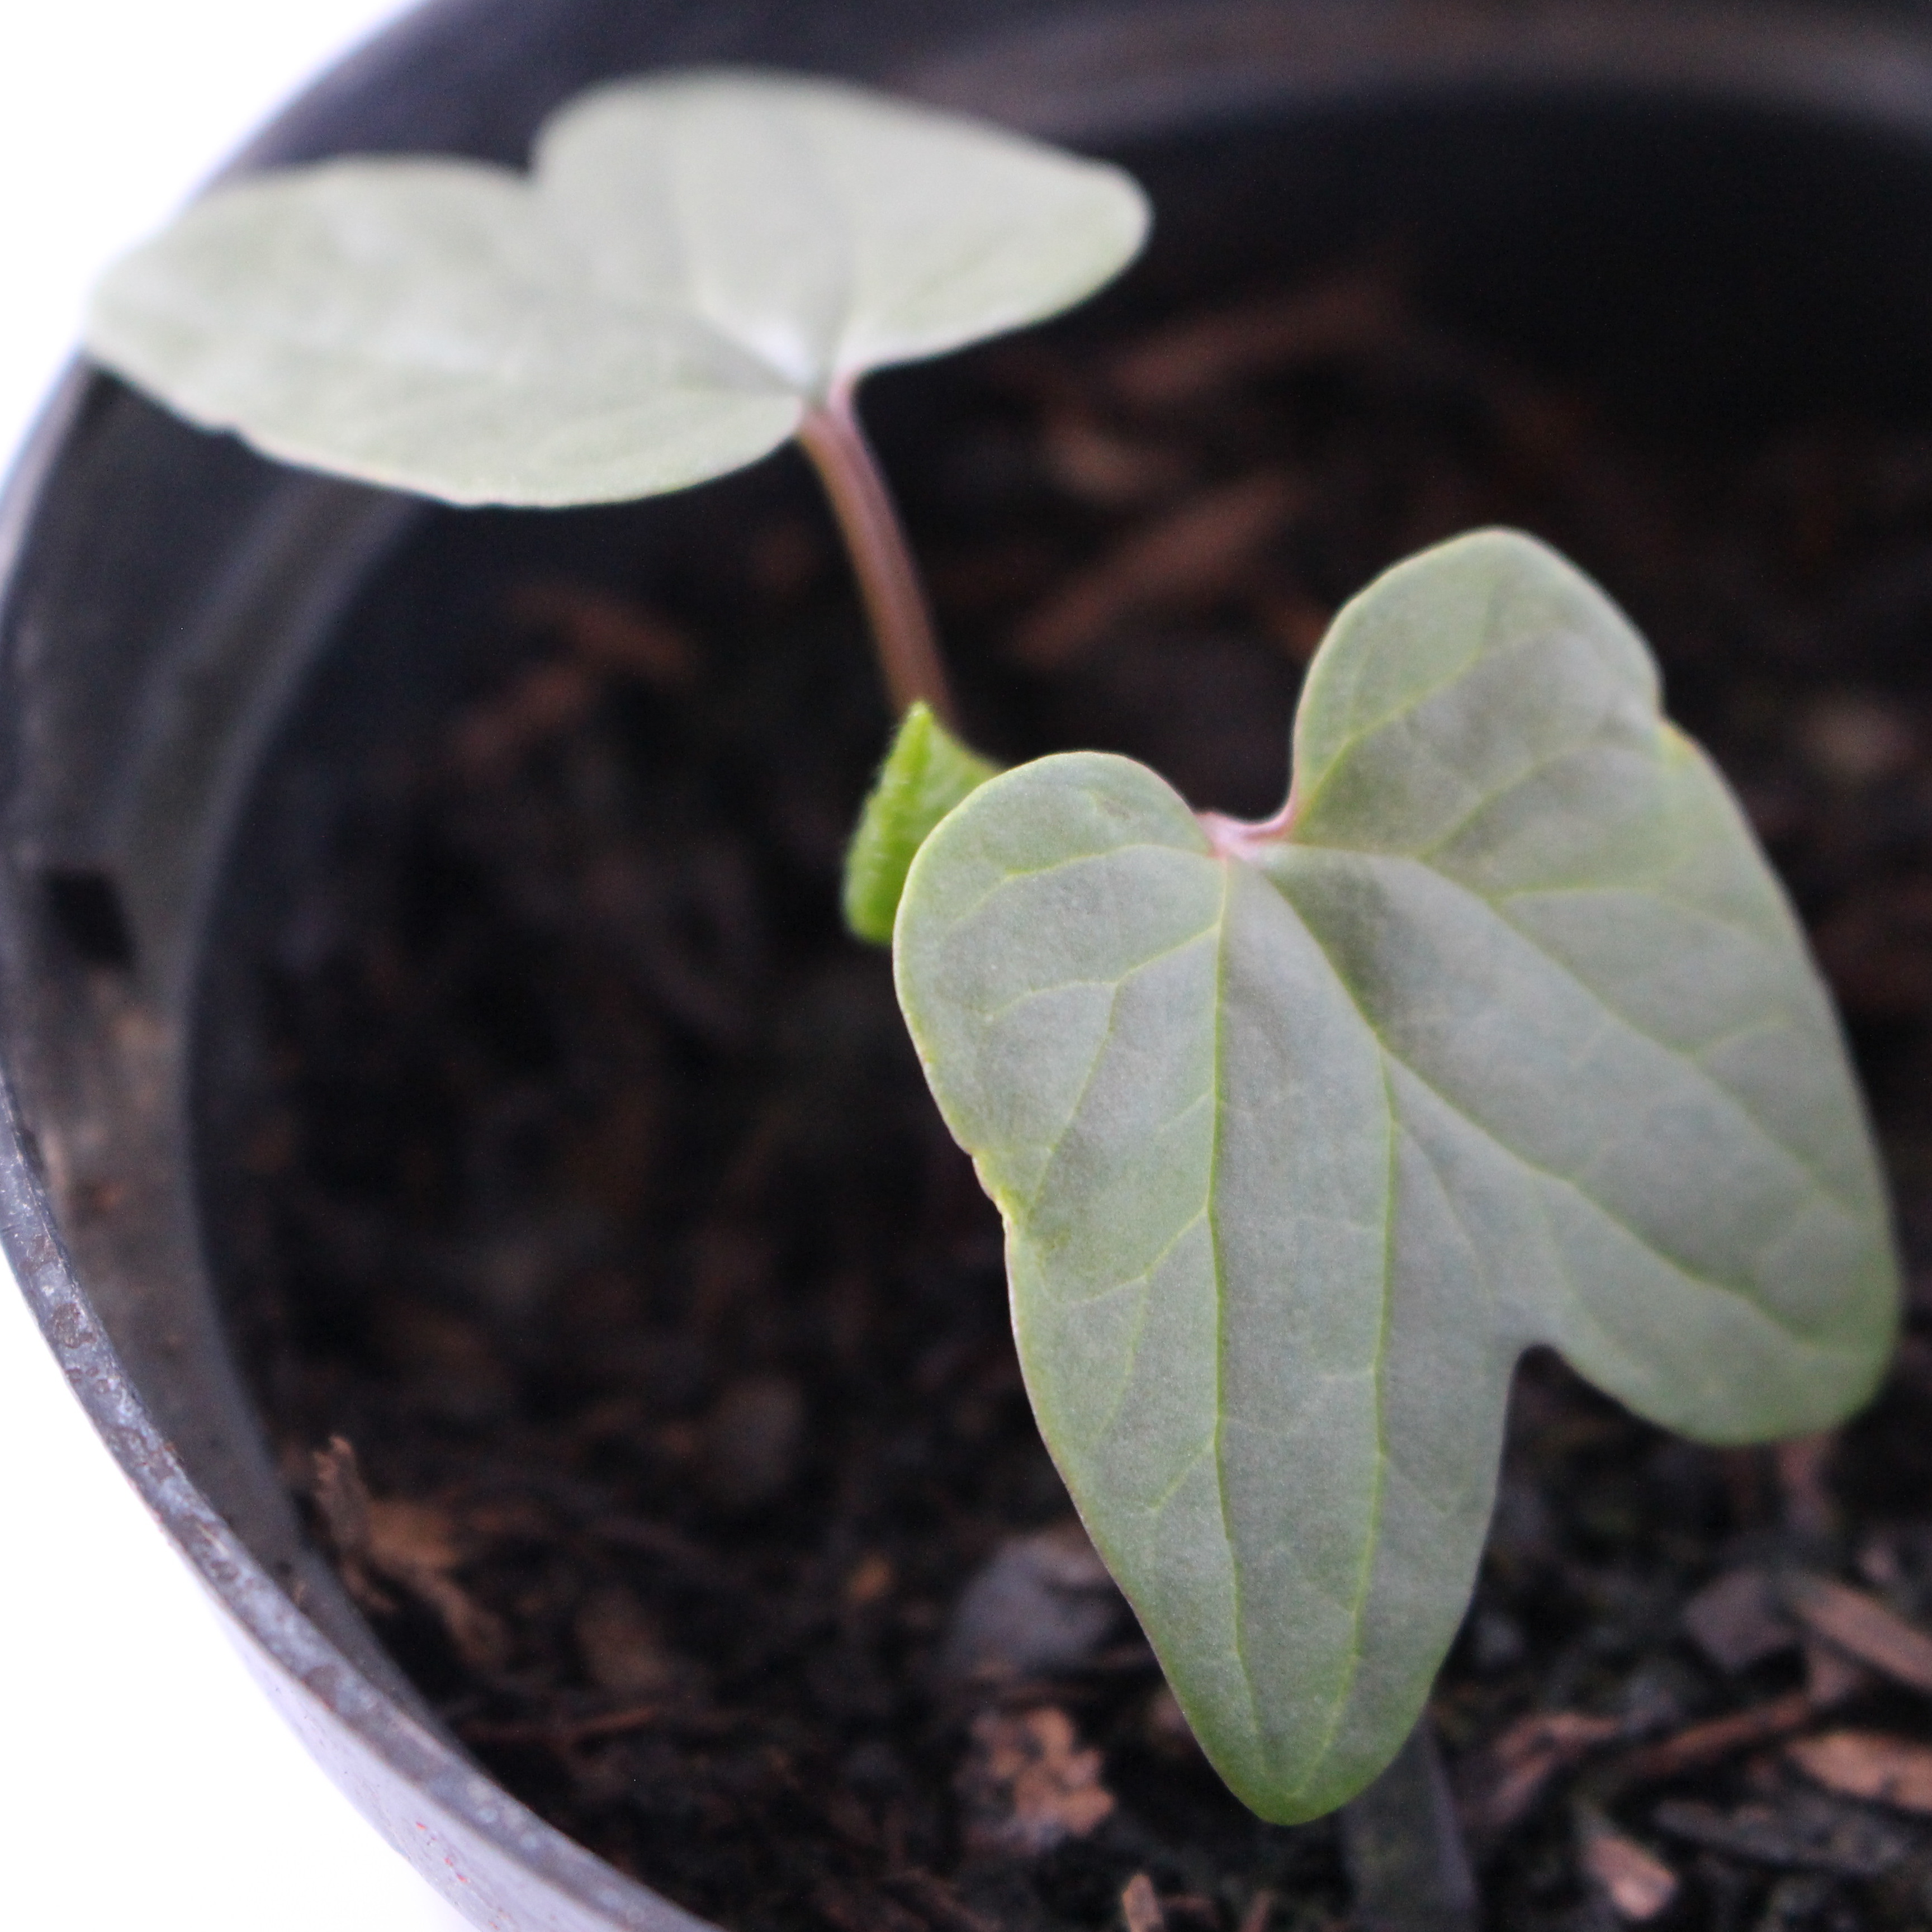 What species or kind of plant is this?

Convolvulus arvensis
